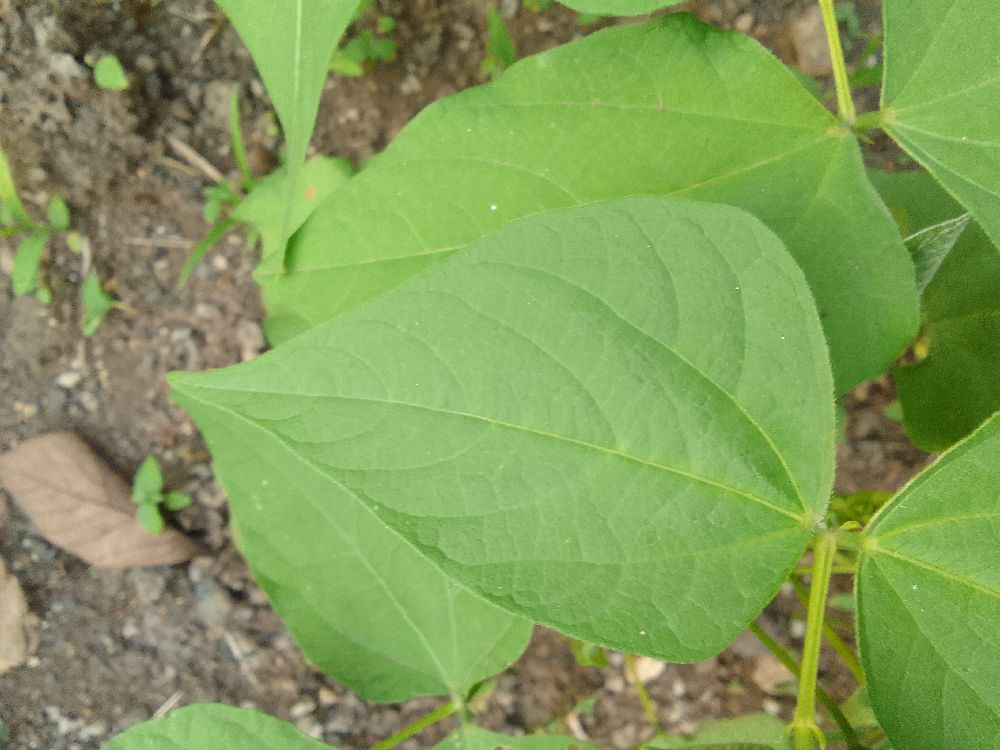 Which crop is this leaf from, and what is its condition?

common bean, healthy
